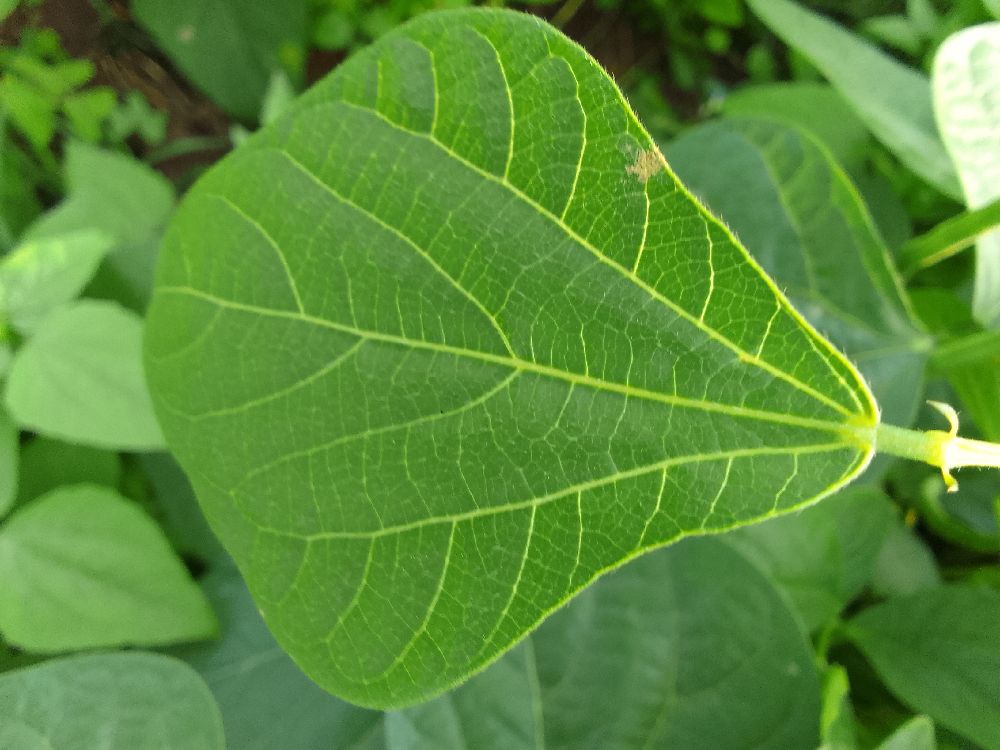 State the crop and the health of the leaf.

common bean, healthy
